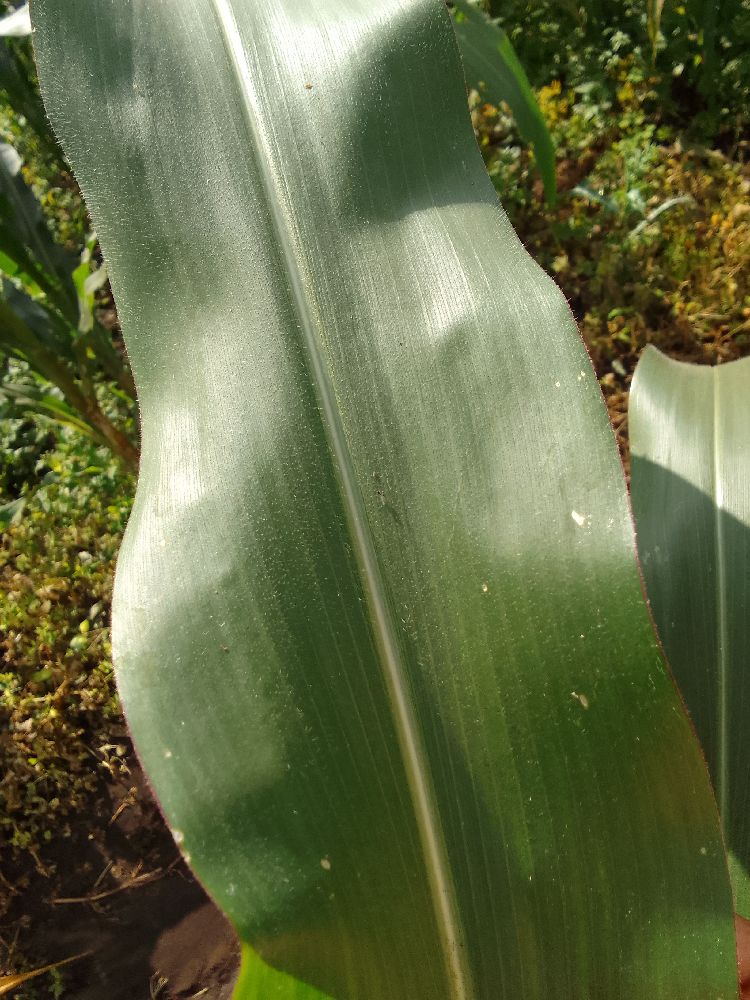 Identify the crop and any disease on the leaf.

maize, healthy
